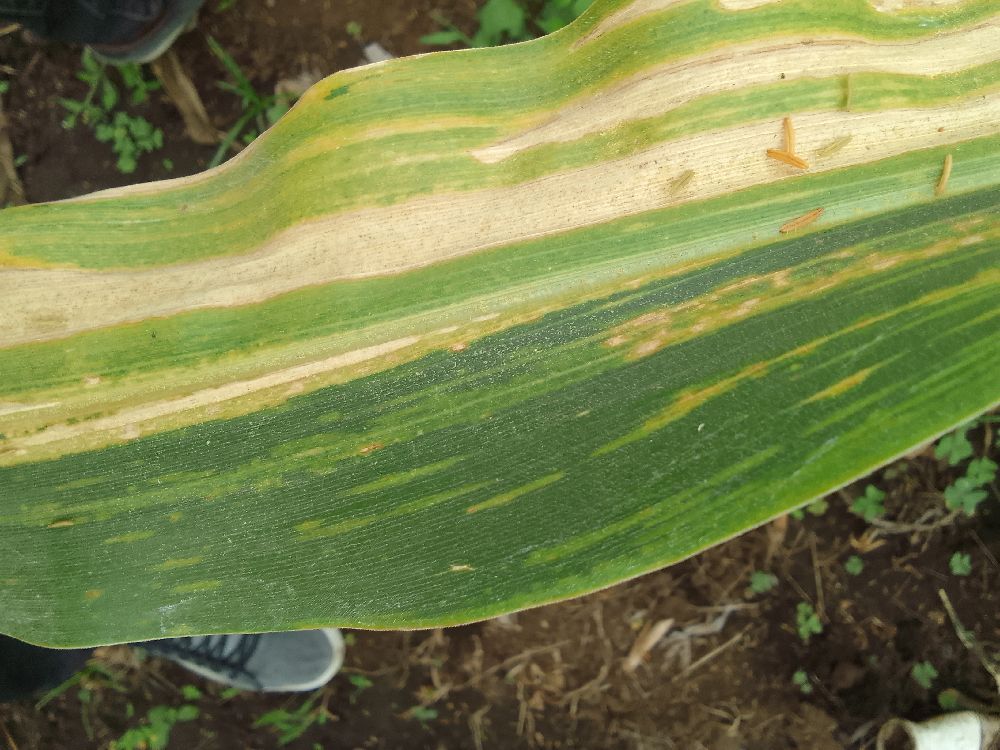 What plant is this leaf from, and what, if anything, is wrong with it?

maize, maize lethal necrosis
